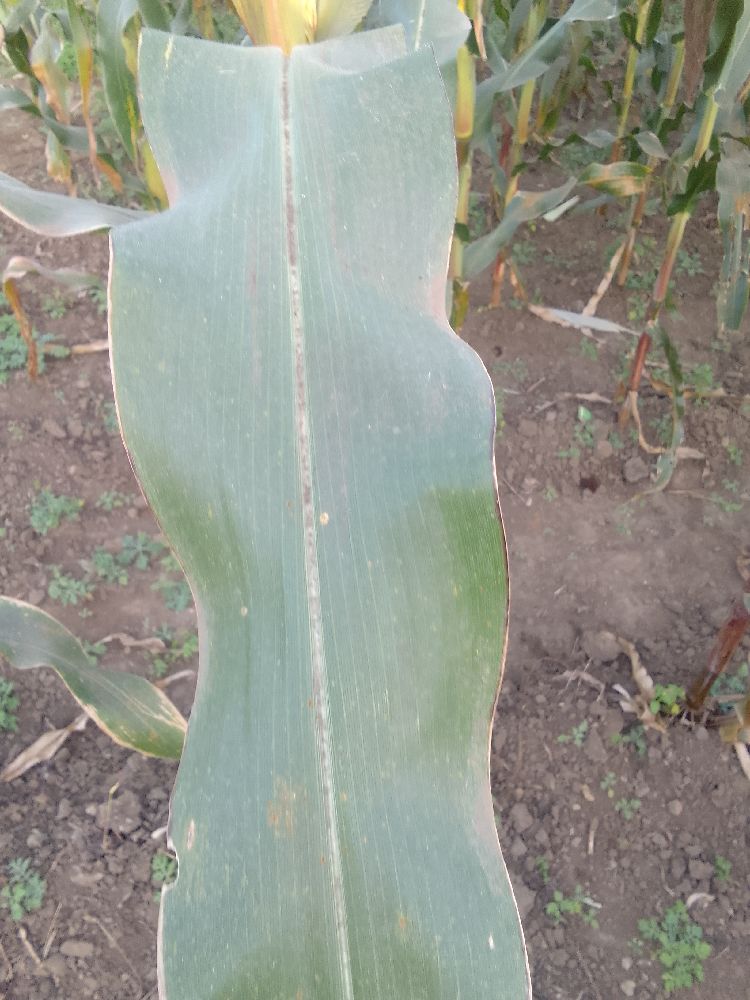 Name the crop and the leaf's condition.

maize, healthy
